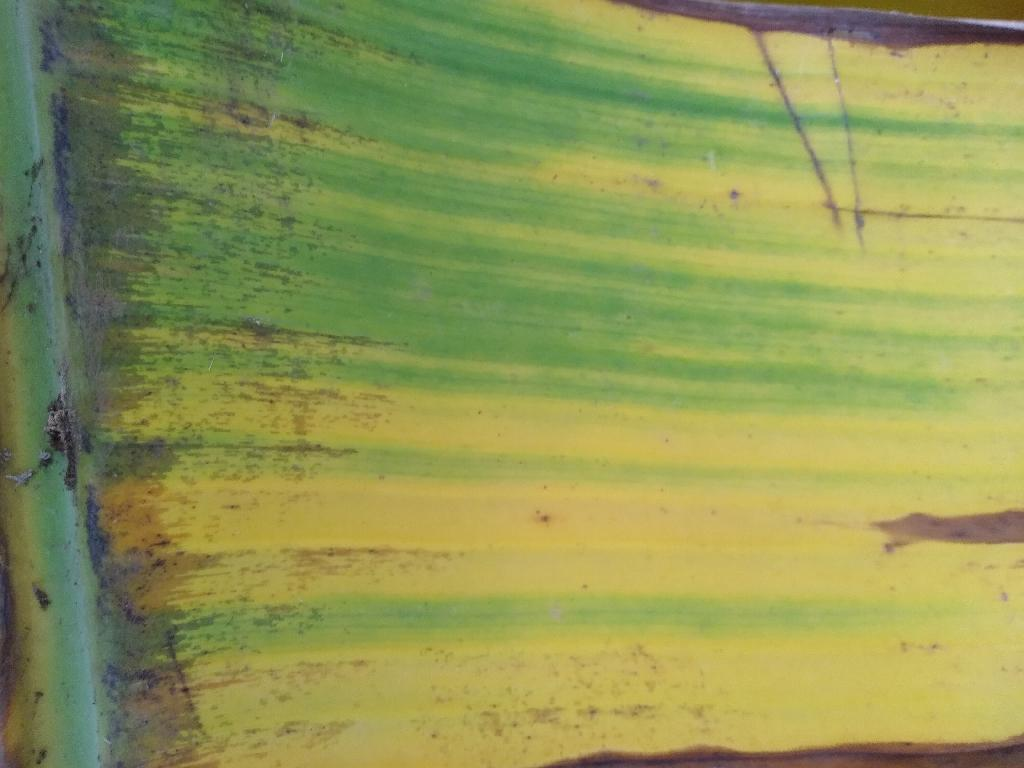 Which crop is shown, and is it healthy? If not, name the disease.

banana, fusarium wilt race 1
